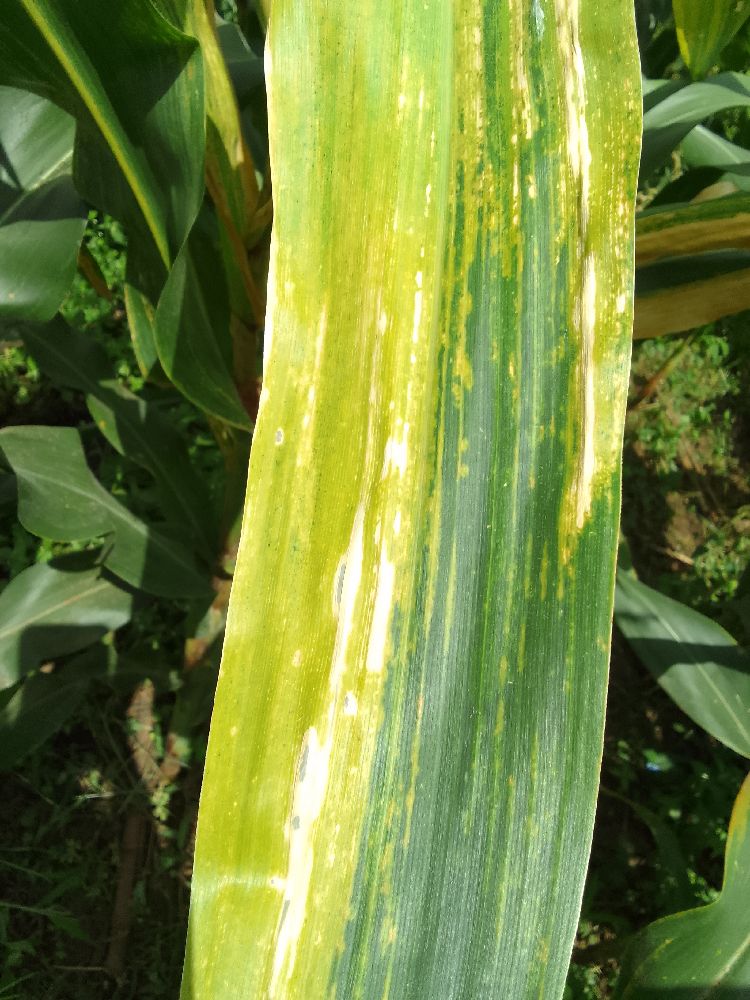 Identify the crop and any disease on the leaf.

maize, maize lethal necrosis
